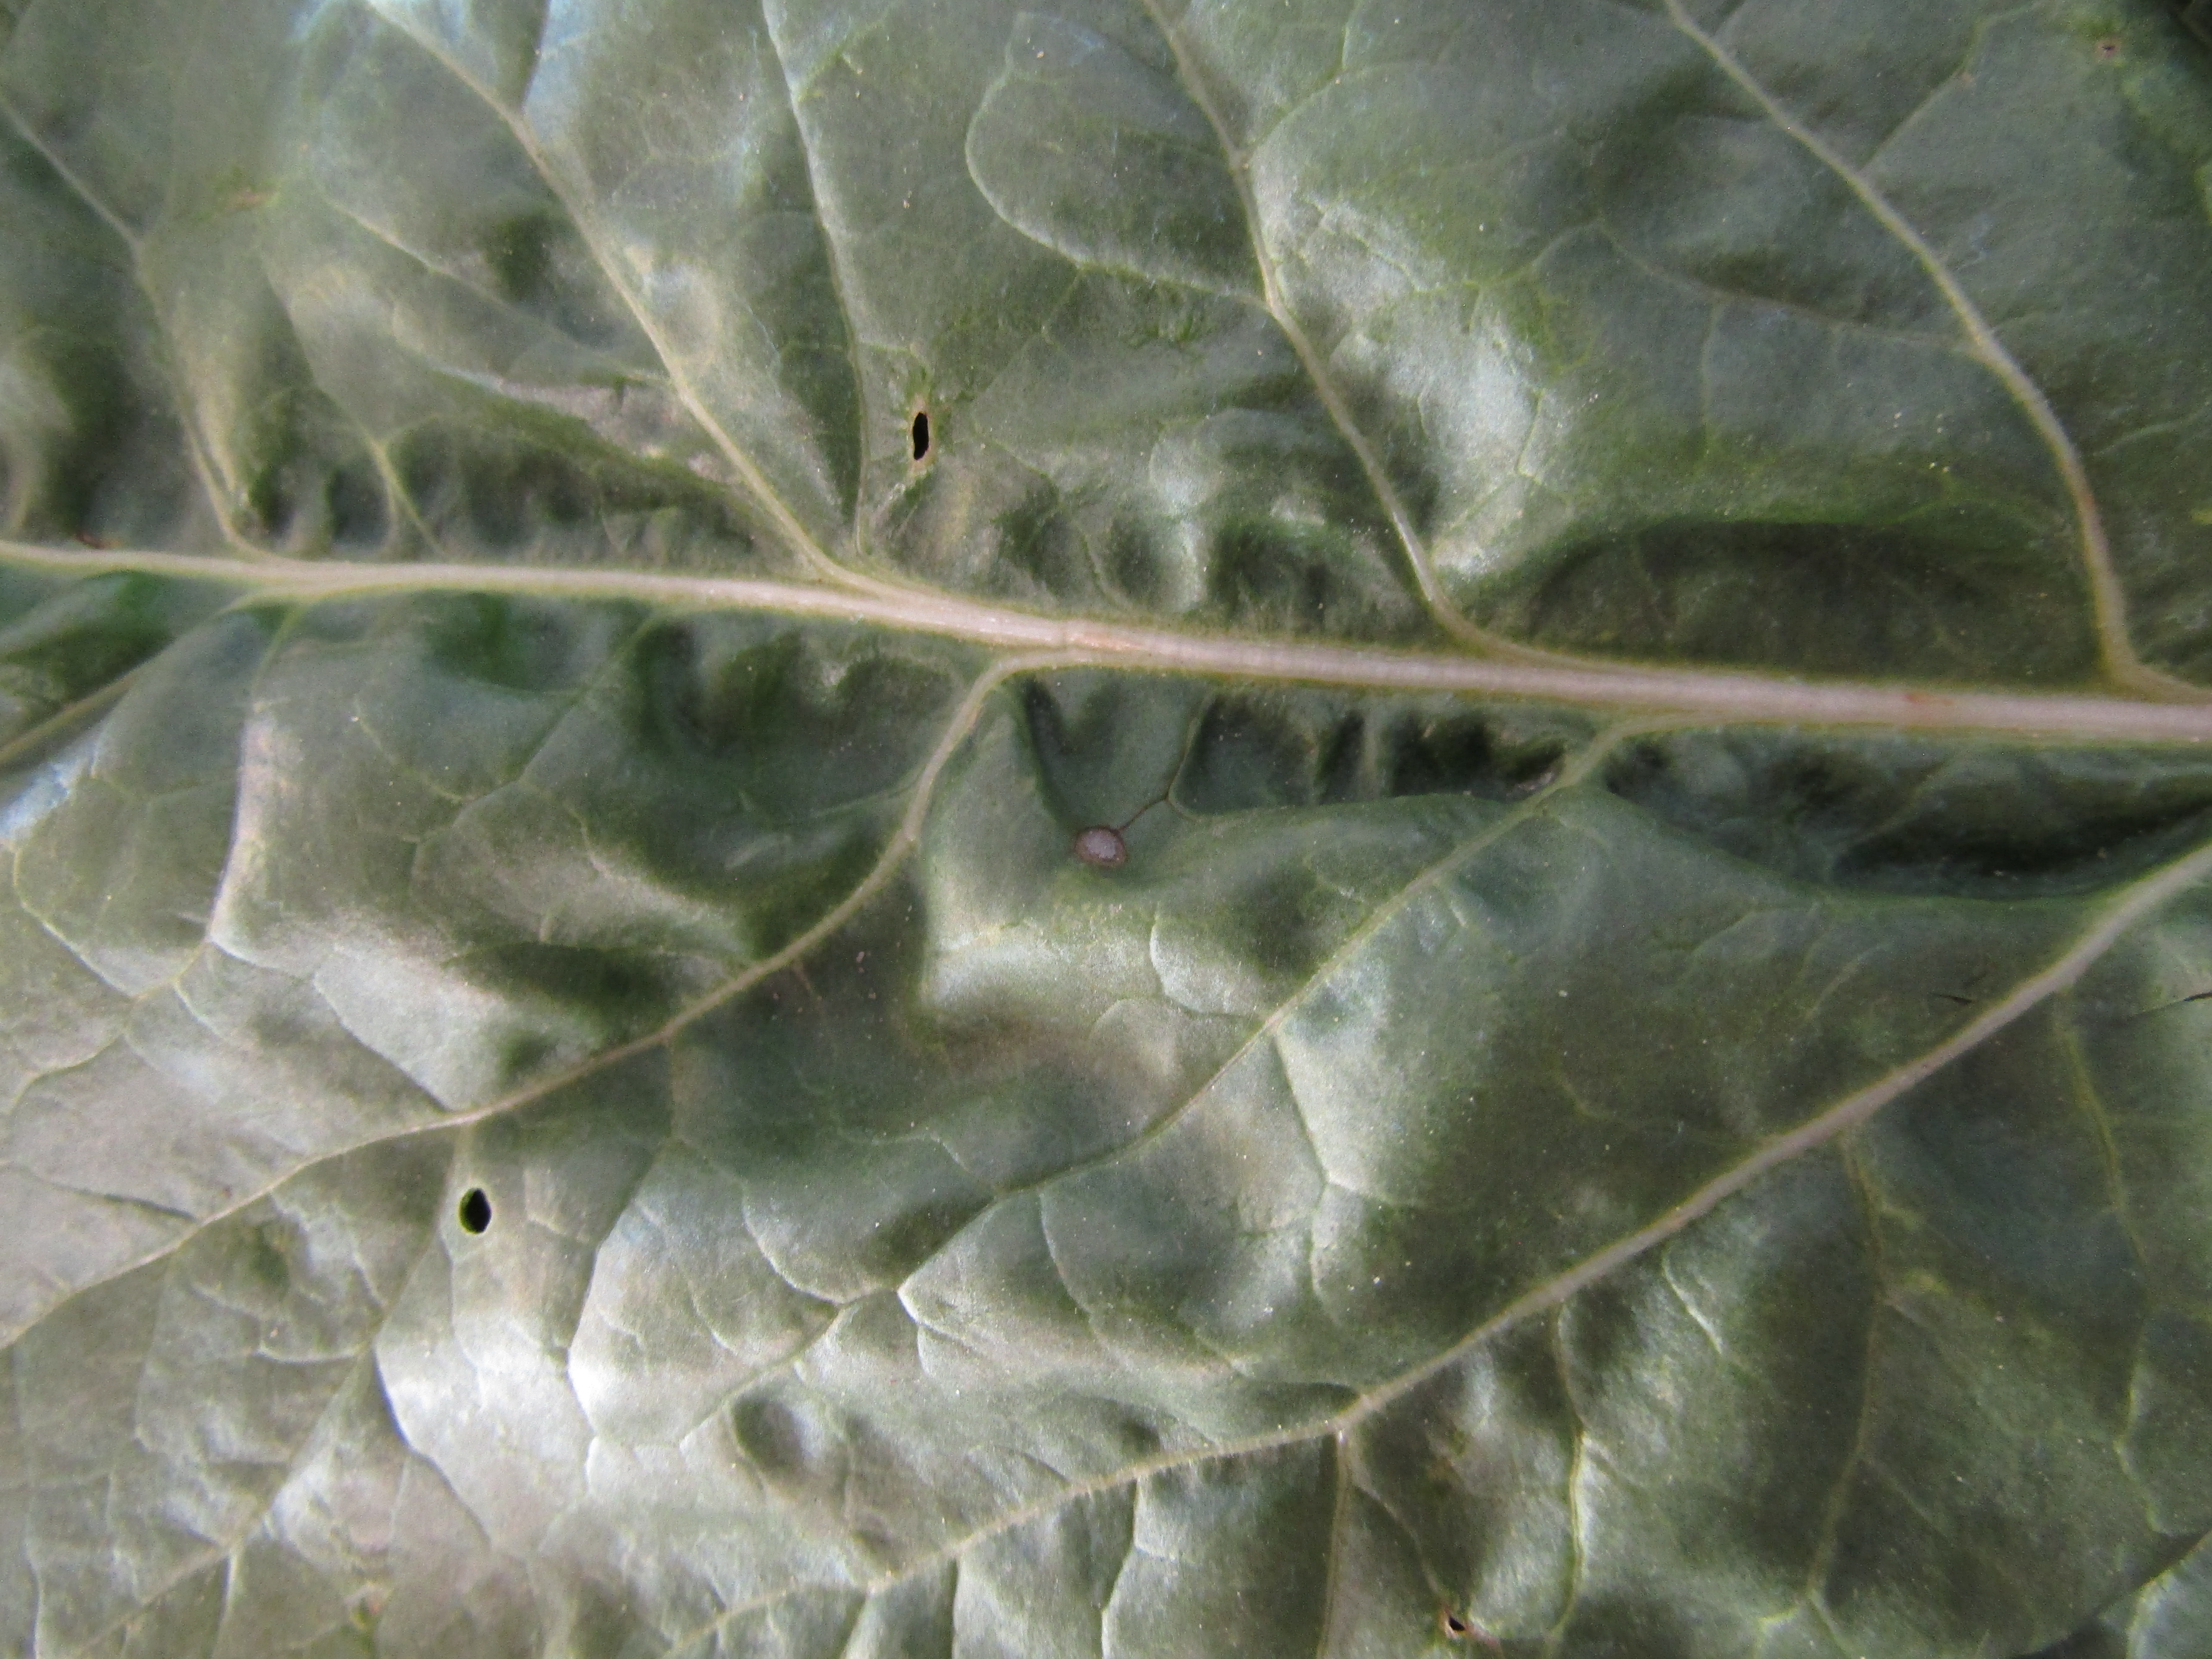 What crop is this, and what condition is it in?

beet, cercospora
